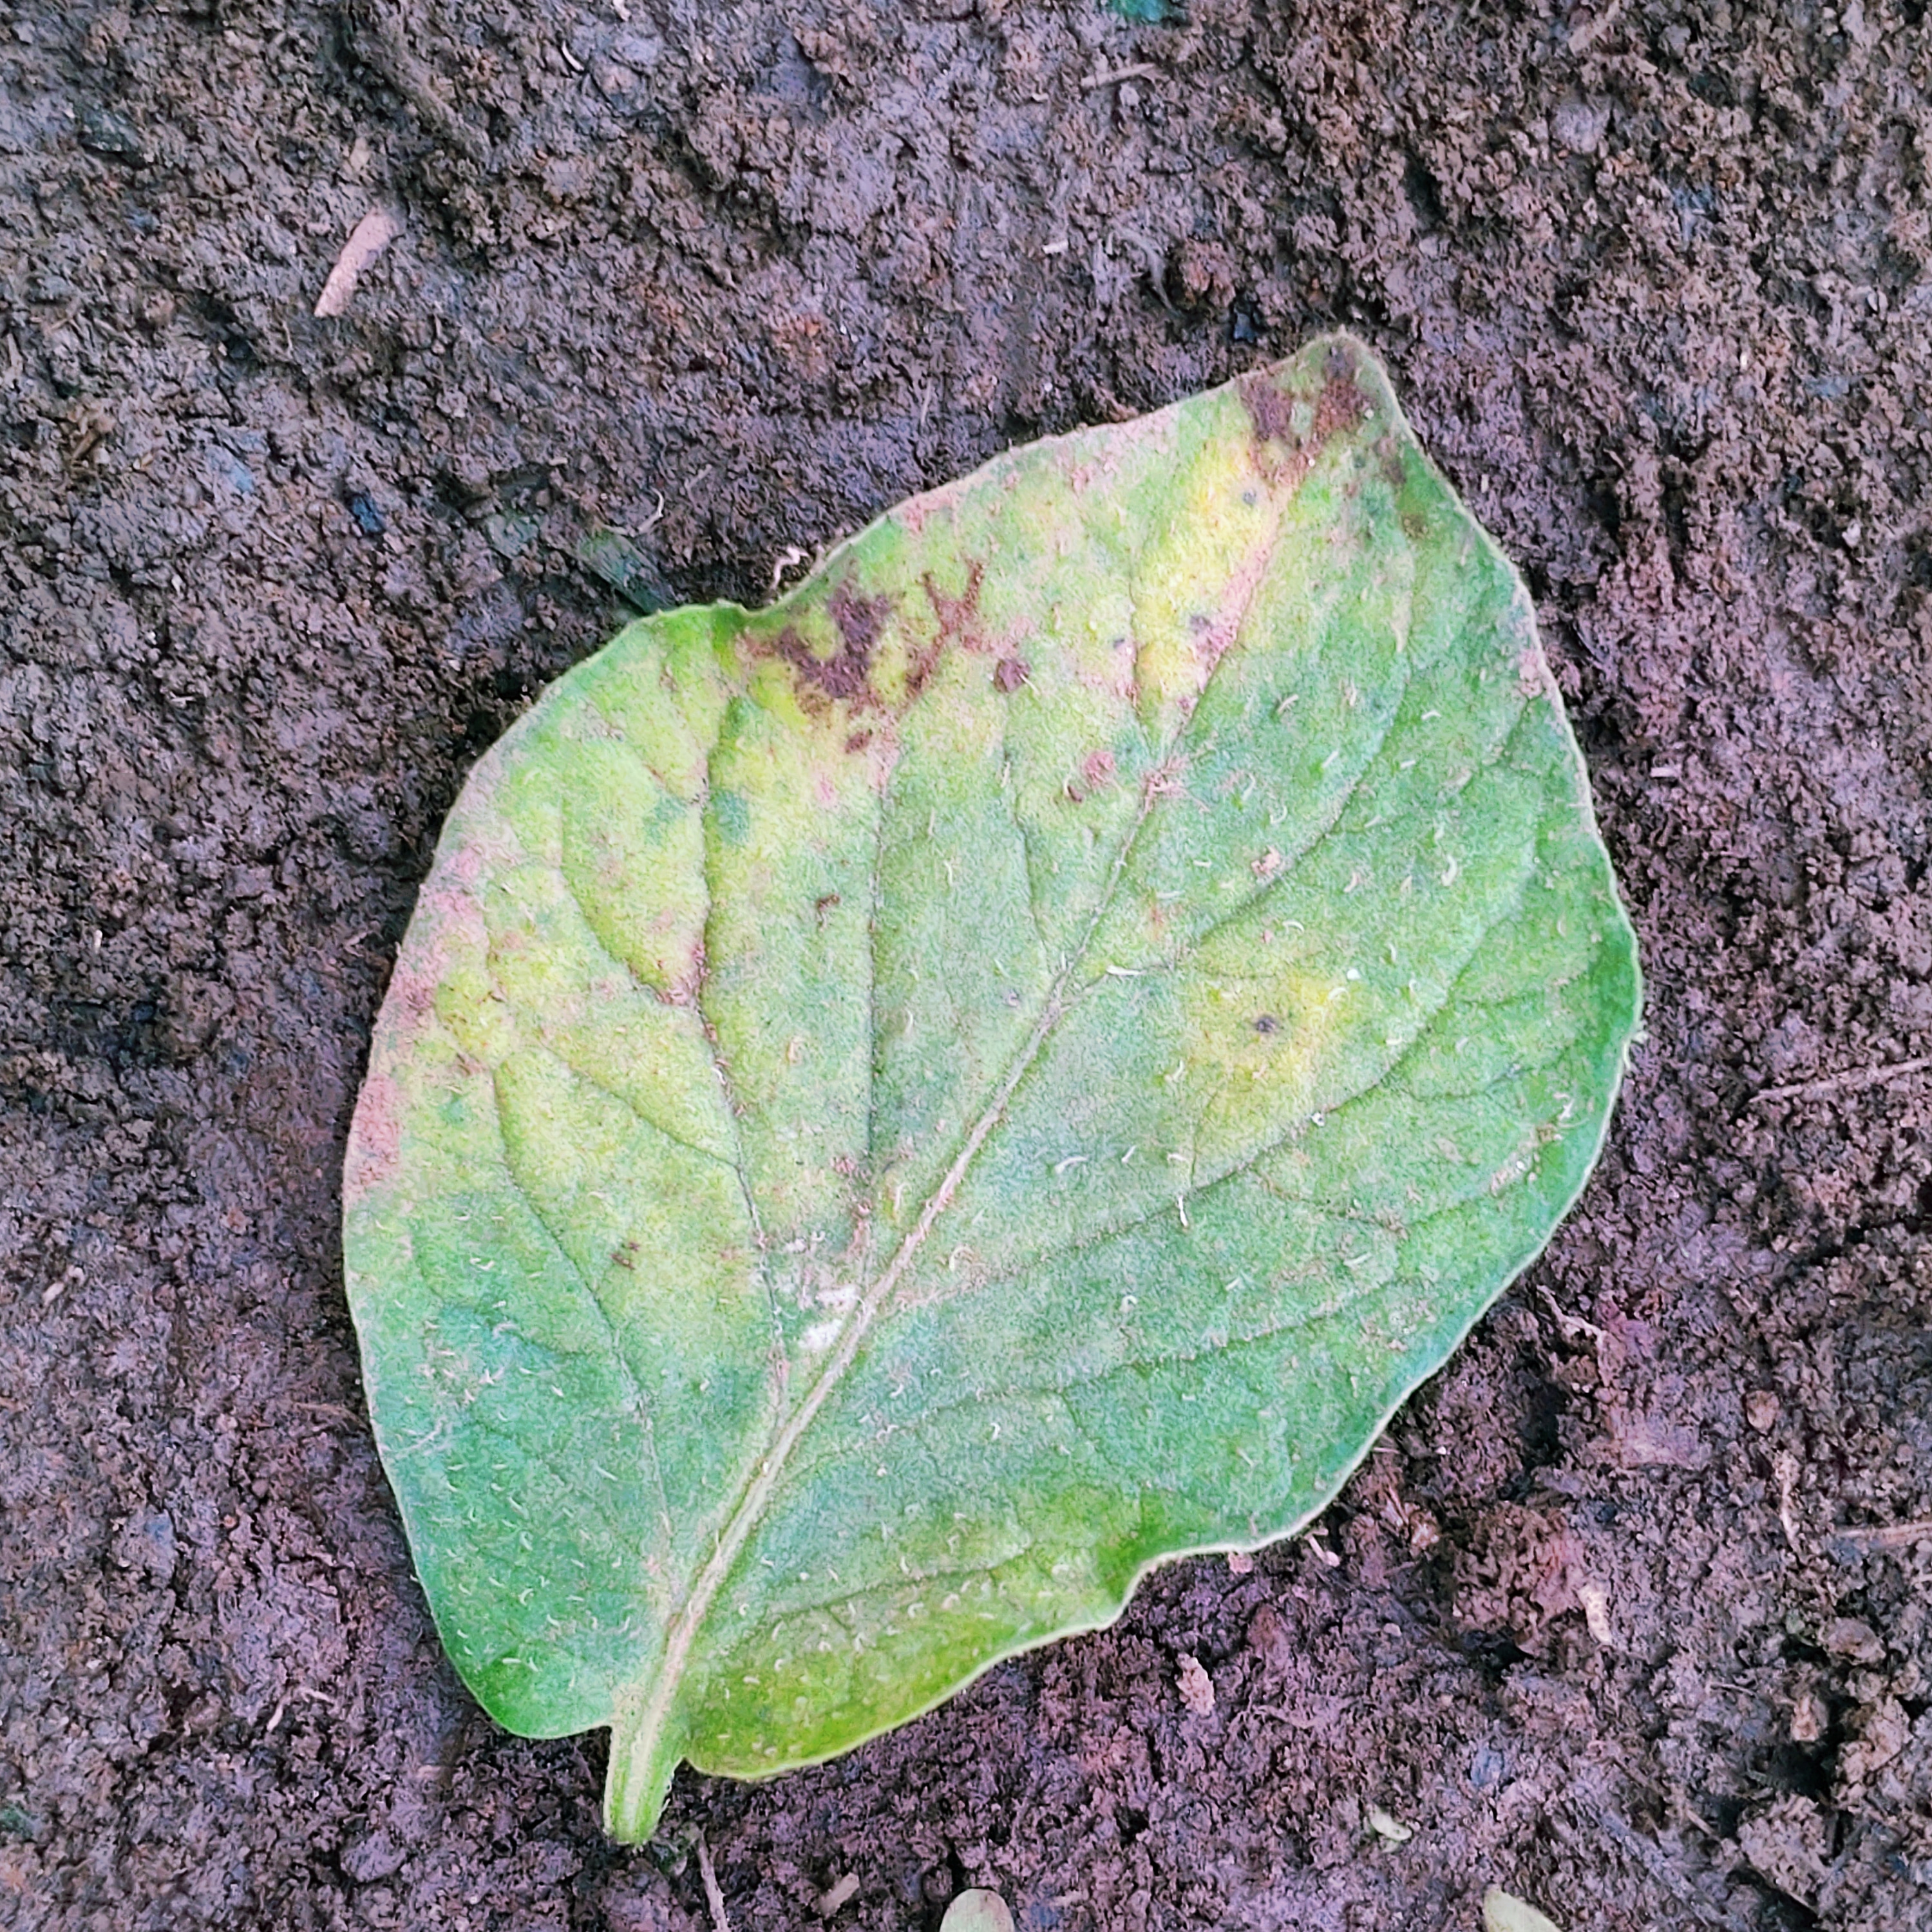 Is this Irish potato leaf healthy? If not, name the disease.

late blight
